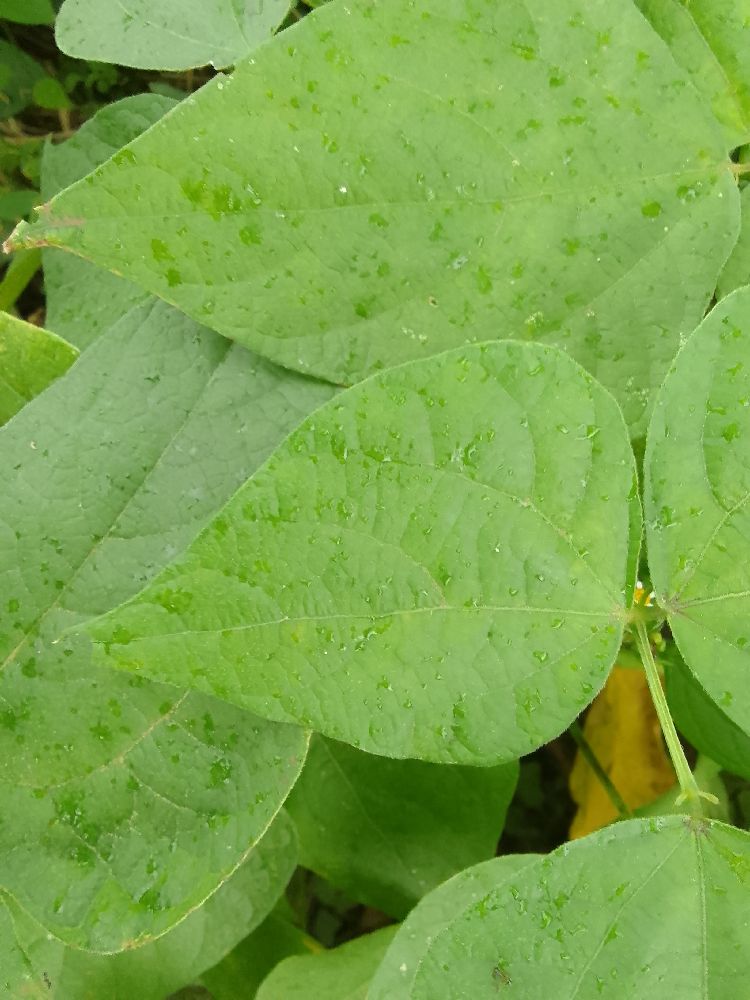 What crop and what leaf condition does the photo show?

common bean, healthy
